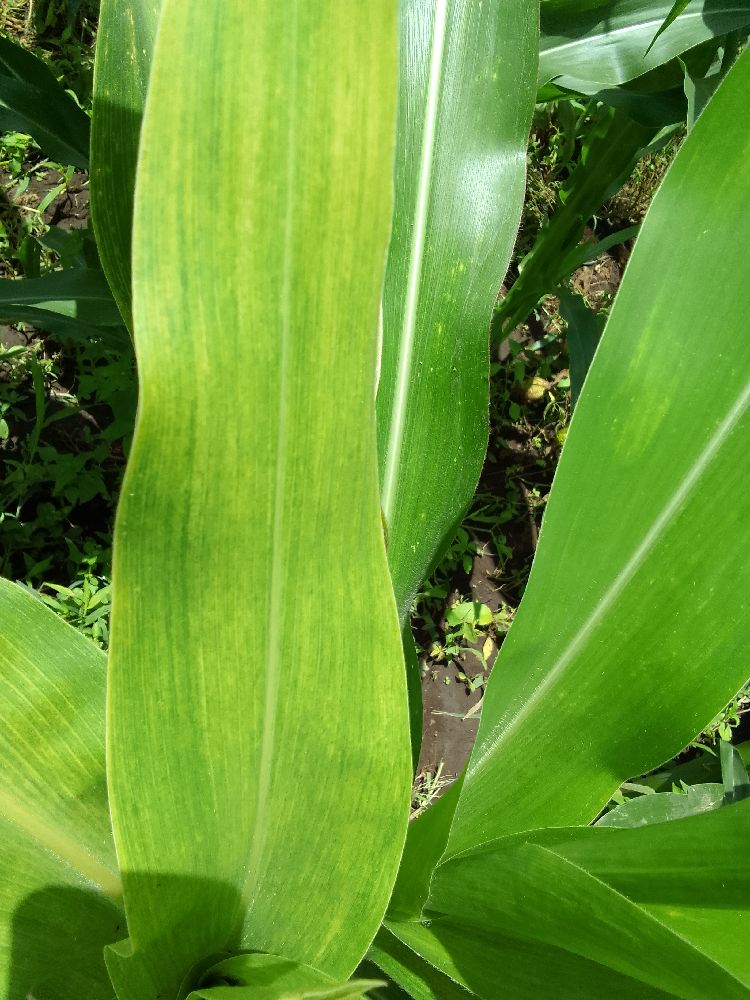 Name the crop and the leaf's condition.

maize, maize lethal necrosis
